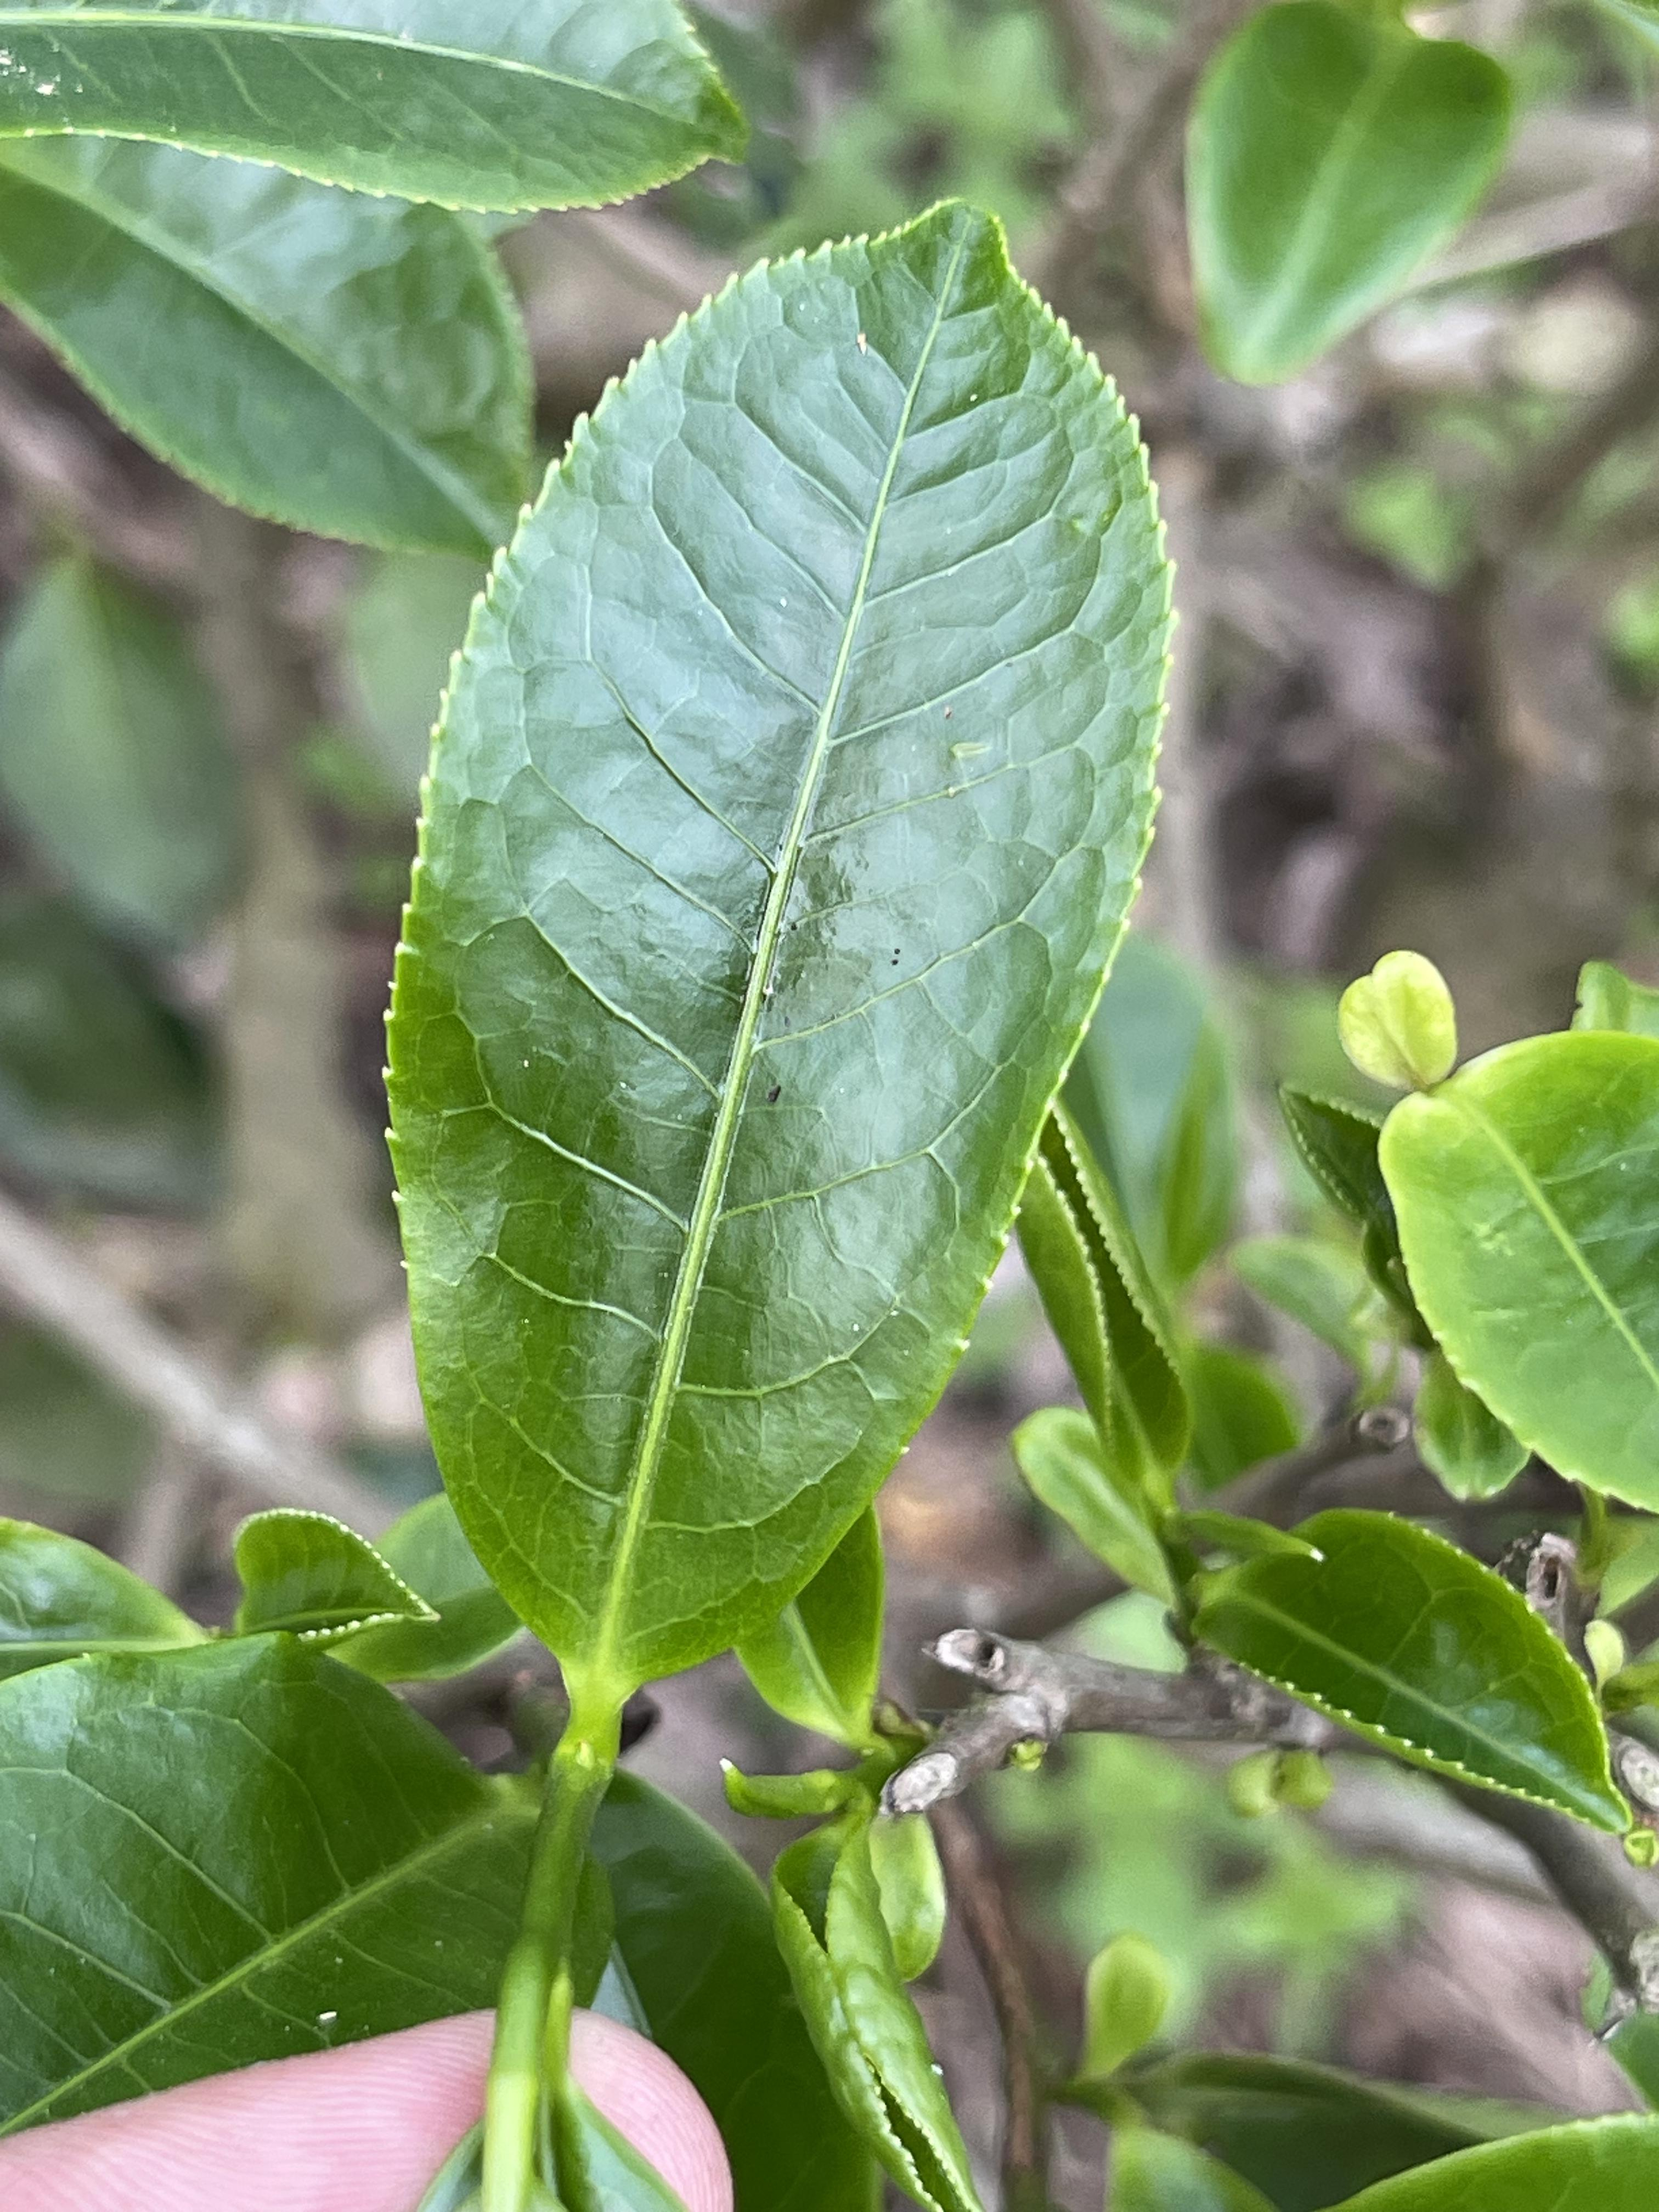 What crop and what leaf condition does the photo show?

tea, healthy leaf
